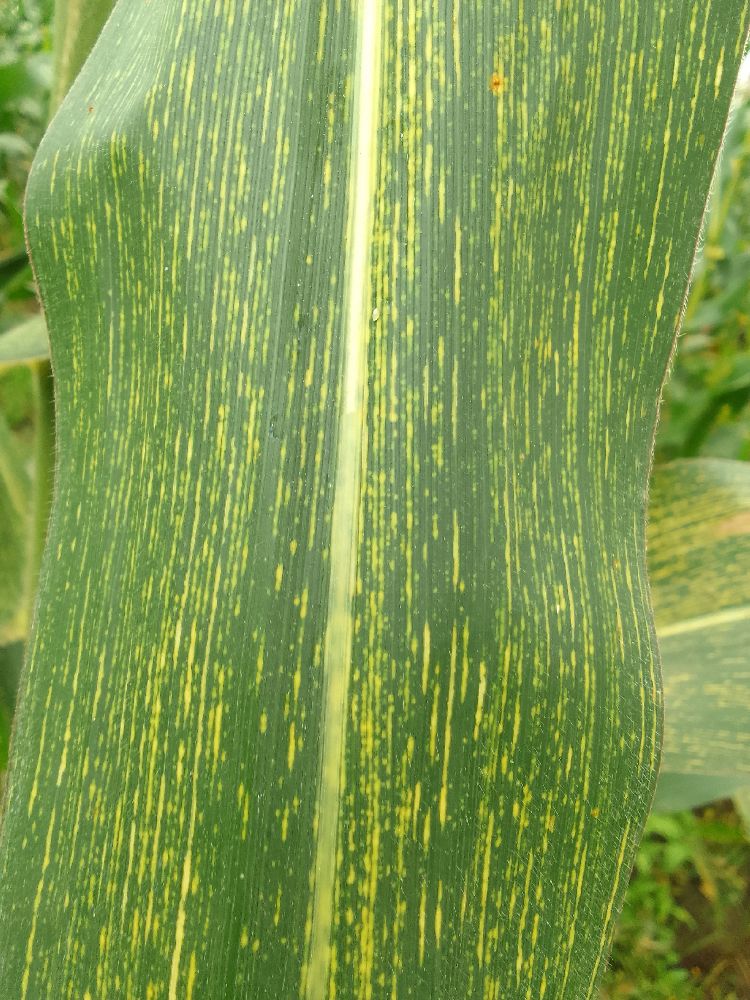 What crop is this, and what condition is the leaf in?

maize, maize streak virus
